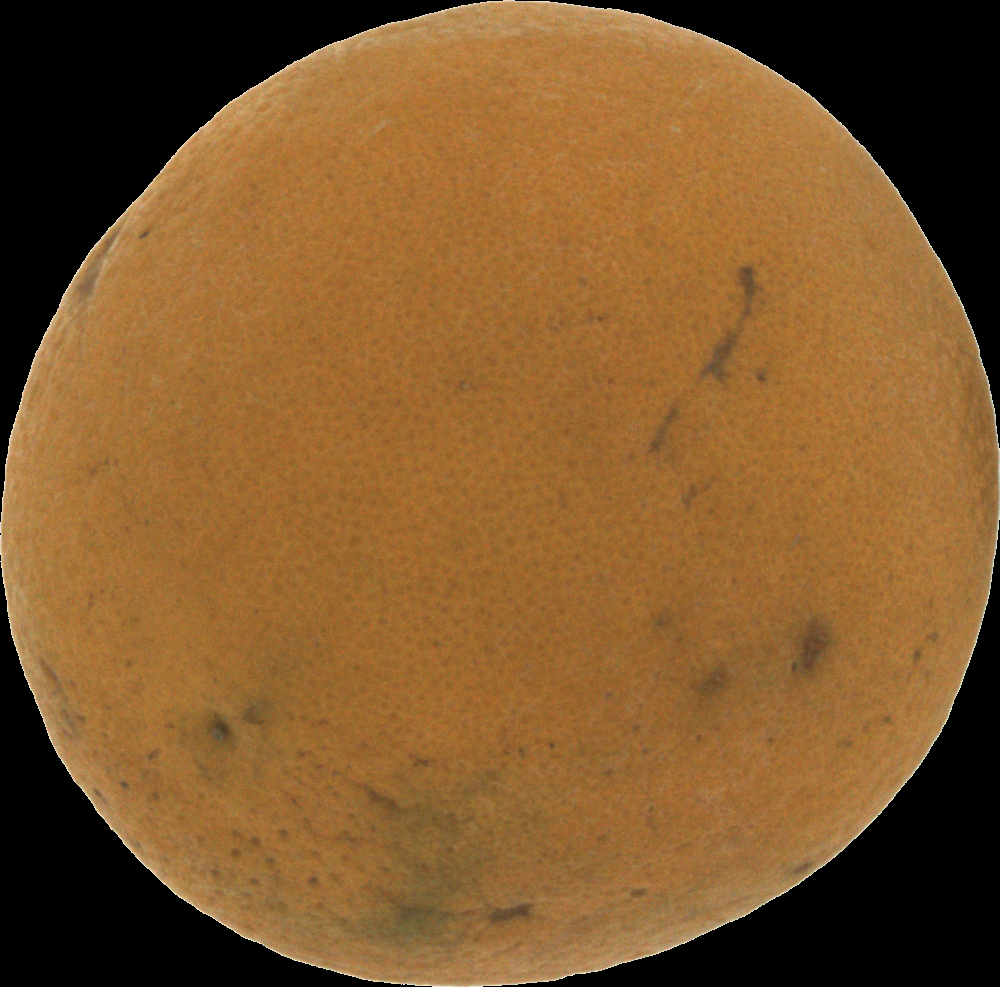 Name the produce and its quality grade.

orange, bad
